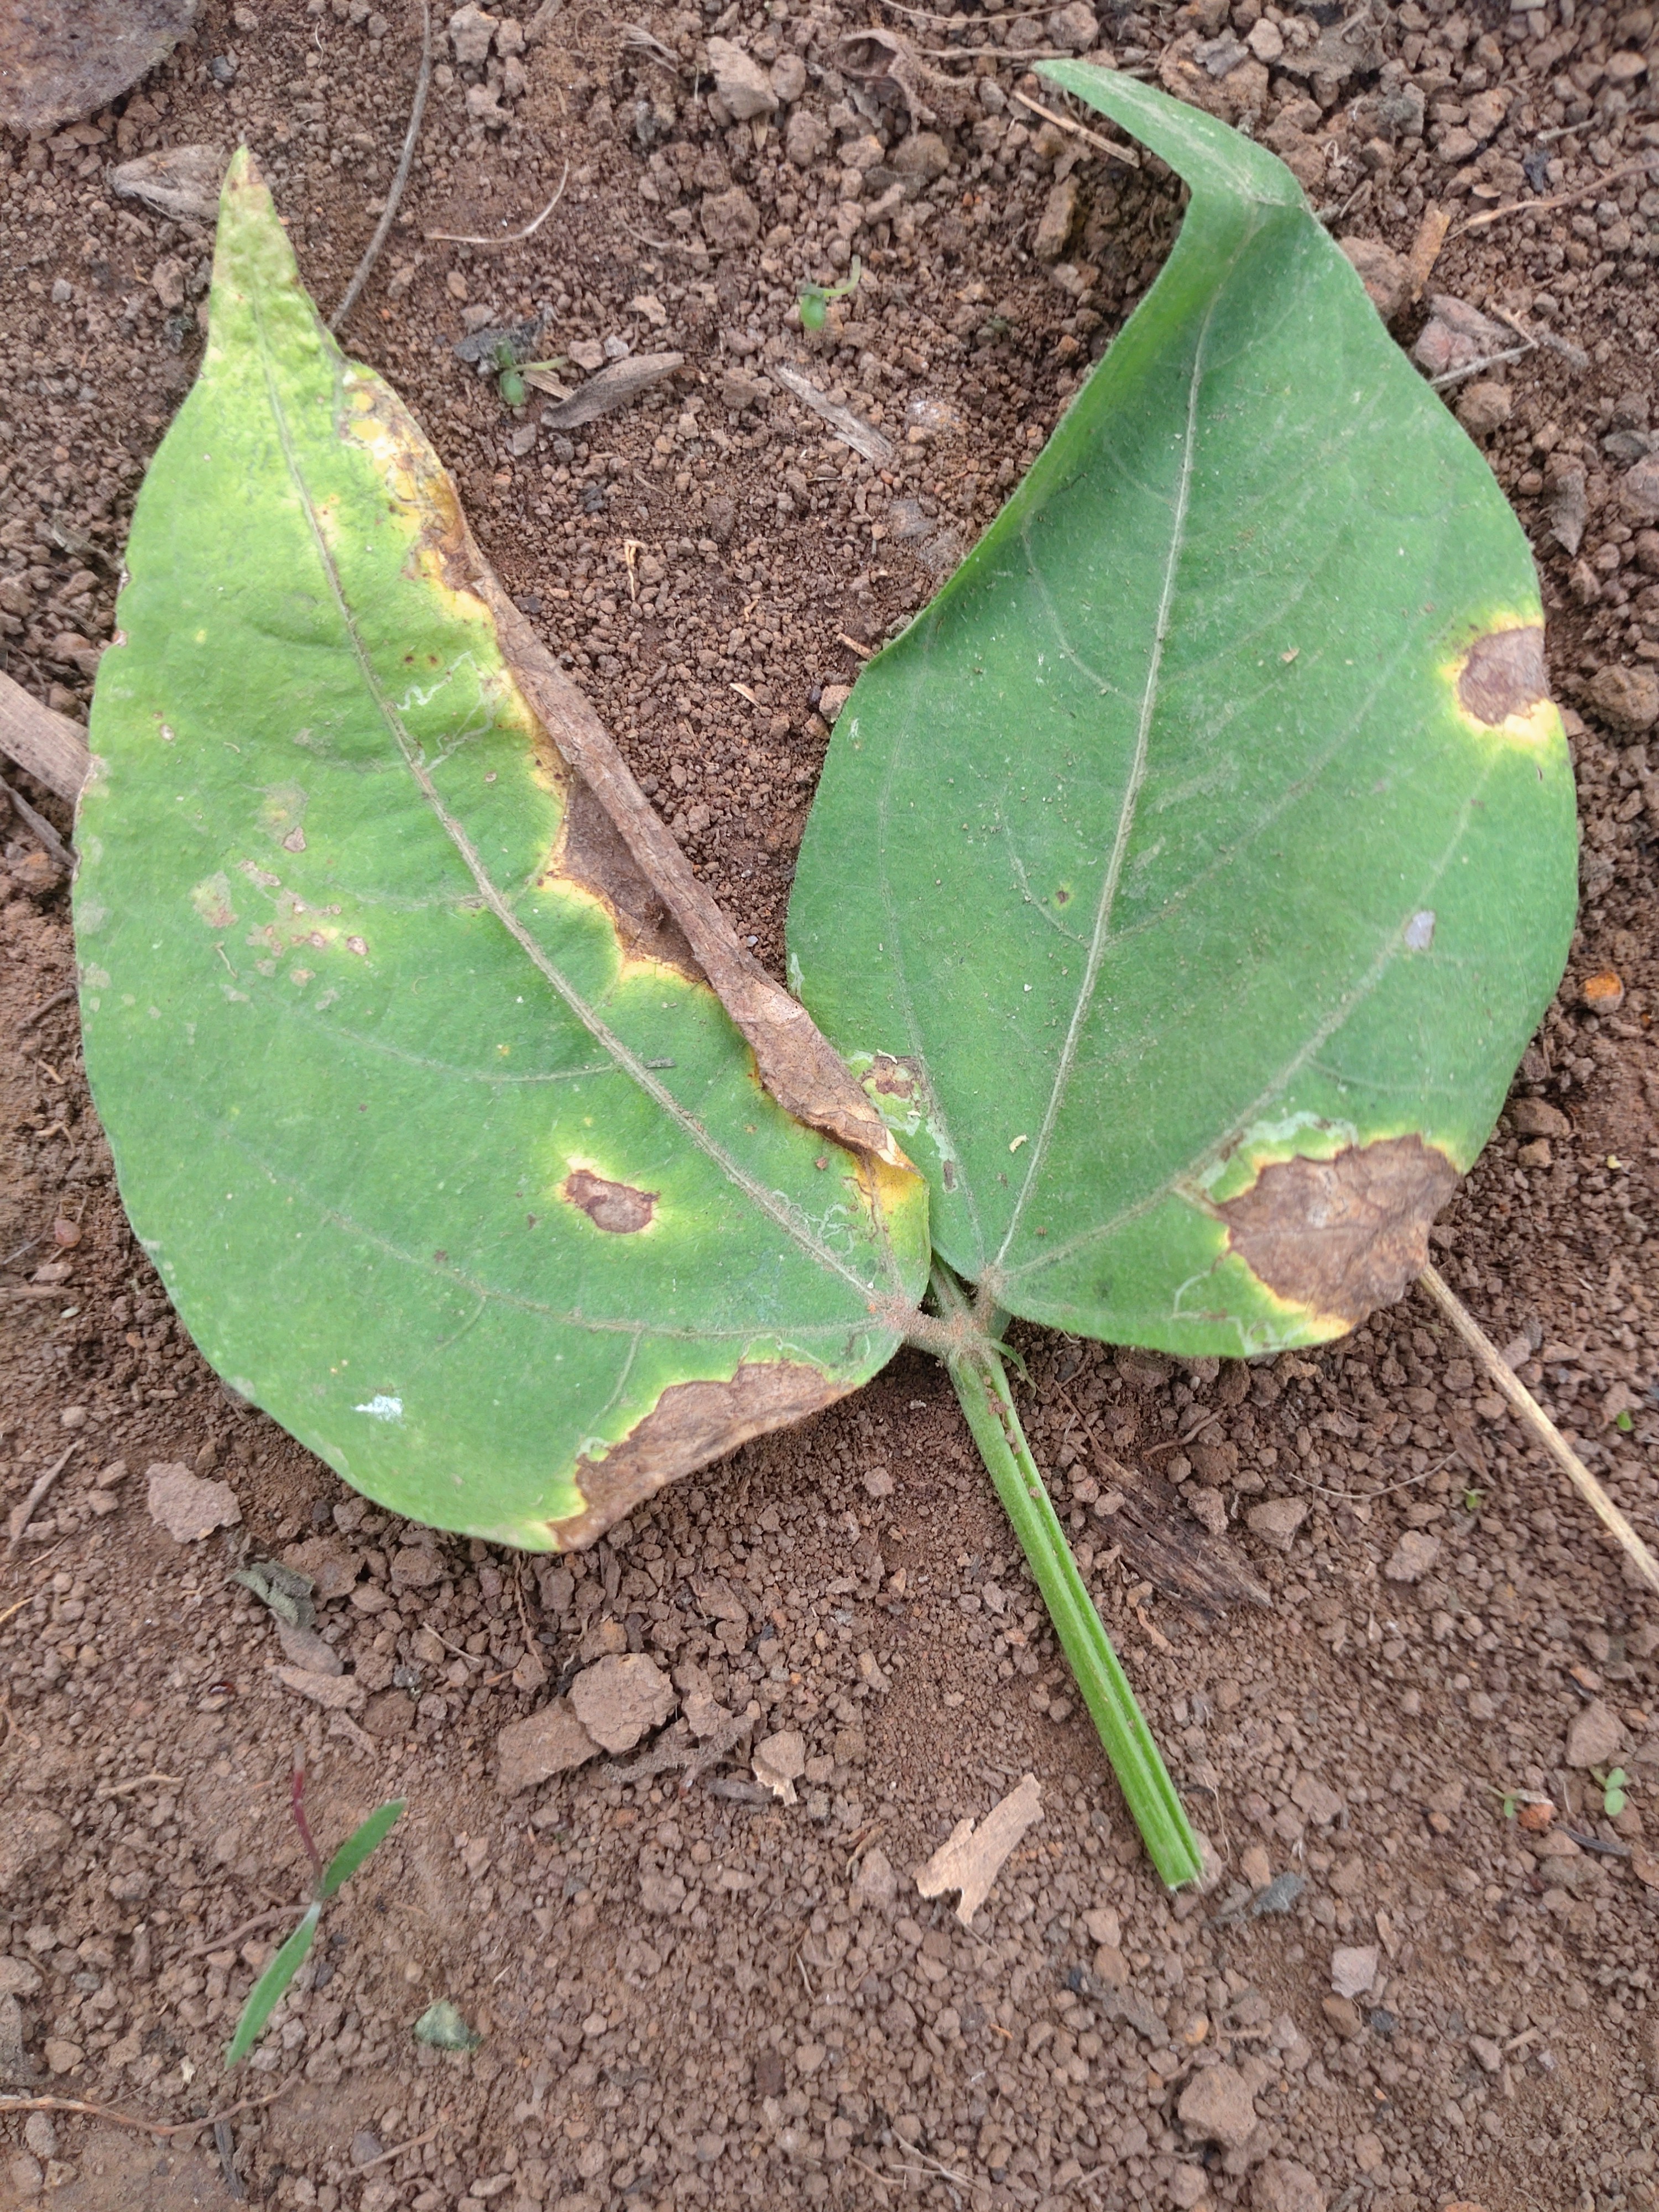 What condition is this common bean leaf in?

anthracnose
